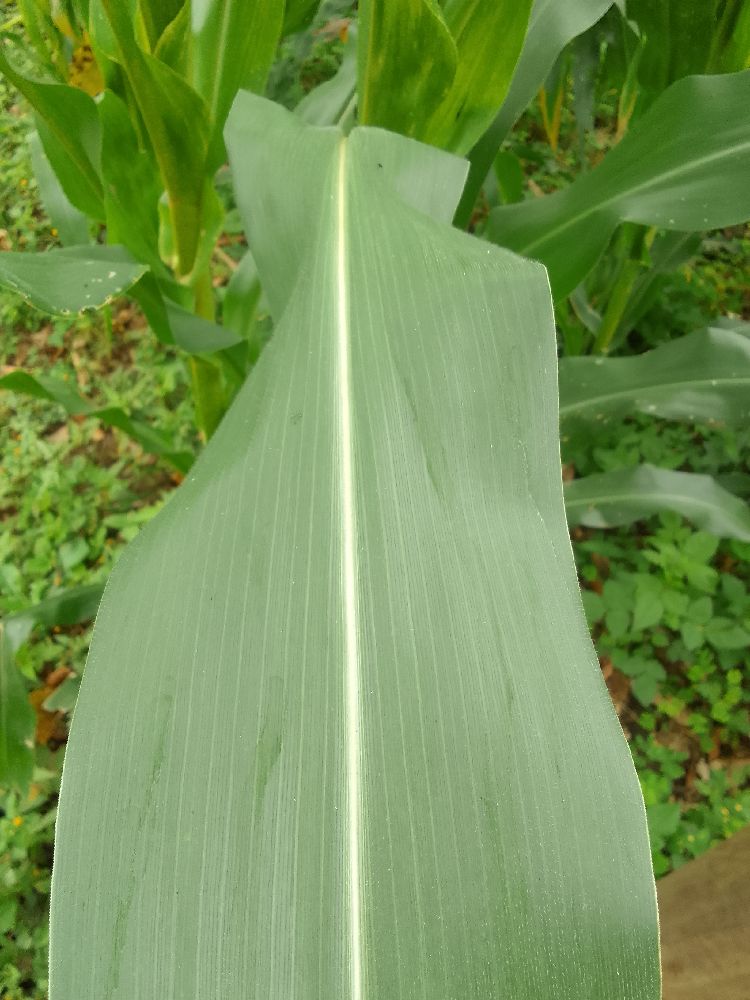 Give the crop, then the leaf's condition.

maize, healthy
